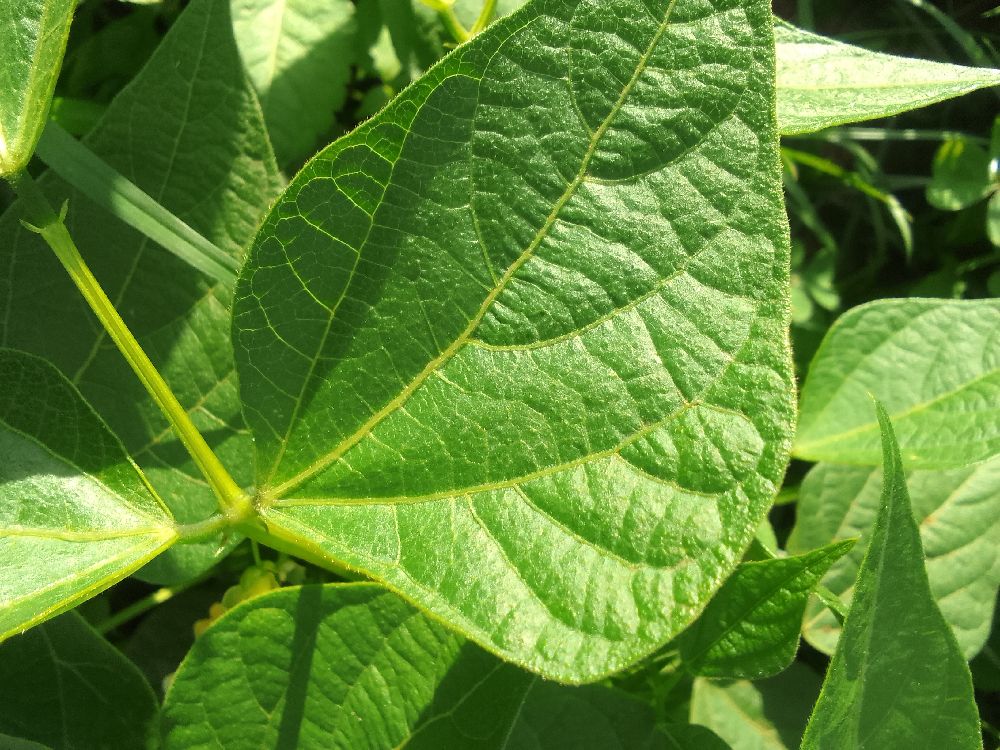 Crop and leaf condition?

common bean, healthy
